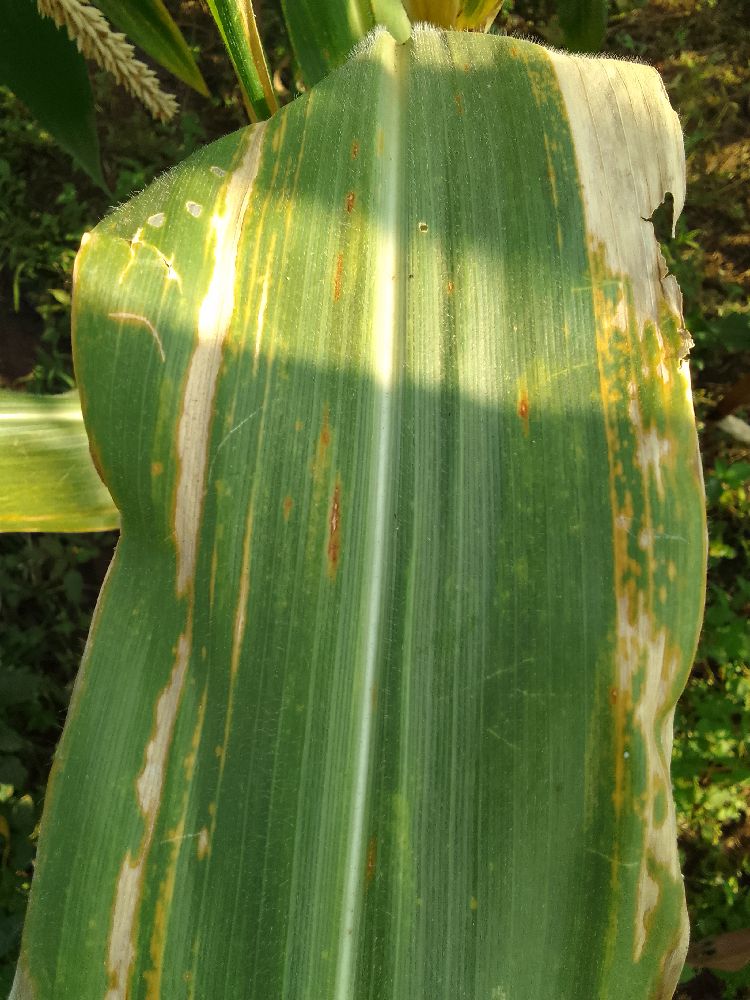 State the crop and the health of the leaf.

maize, maize lethal necrosis
